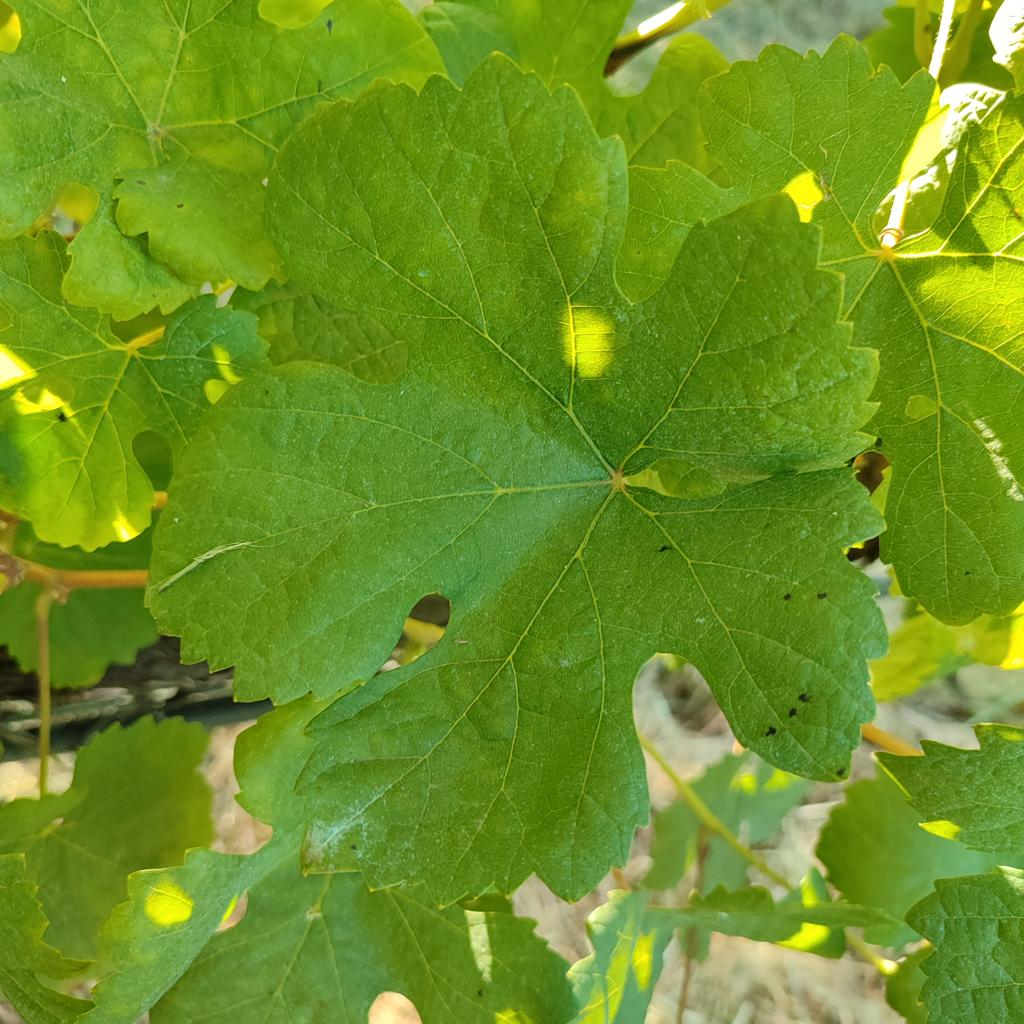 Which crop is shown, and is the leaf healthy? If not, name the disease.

grapevine, healthy
